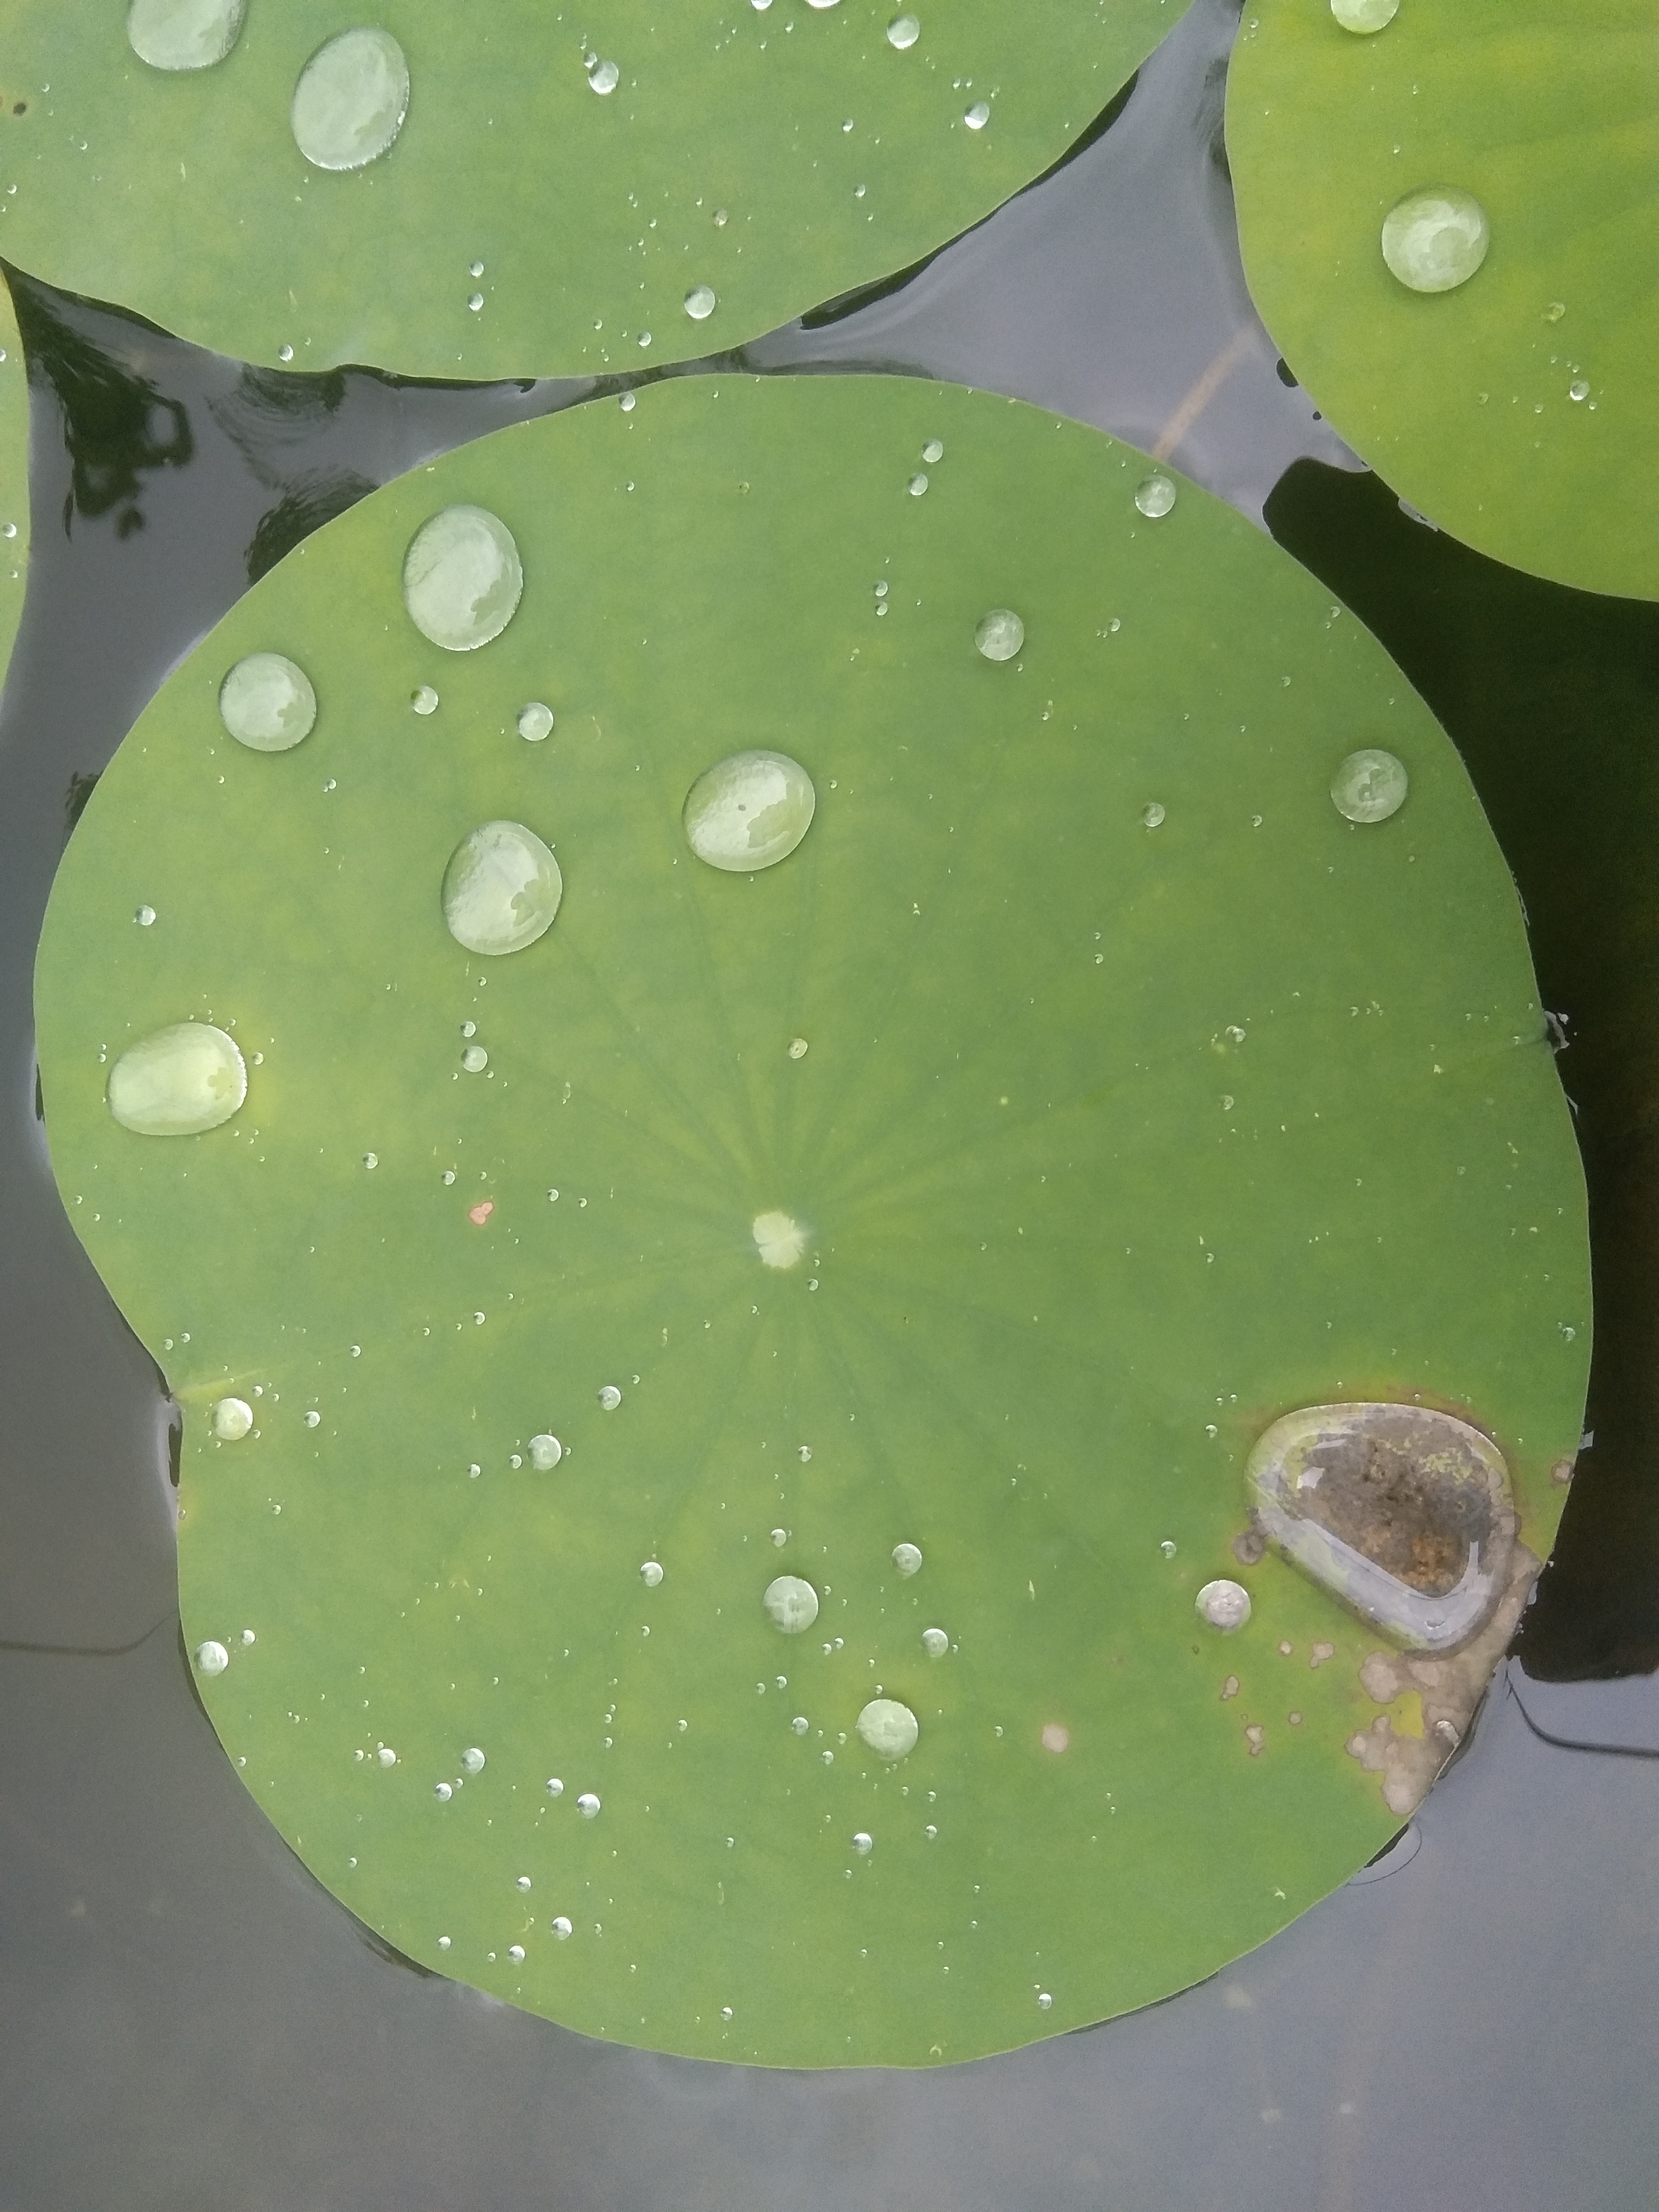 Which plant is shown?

lotus
